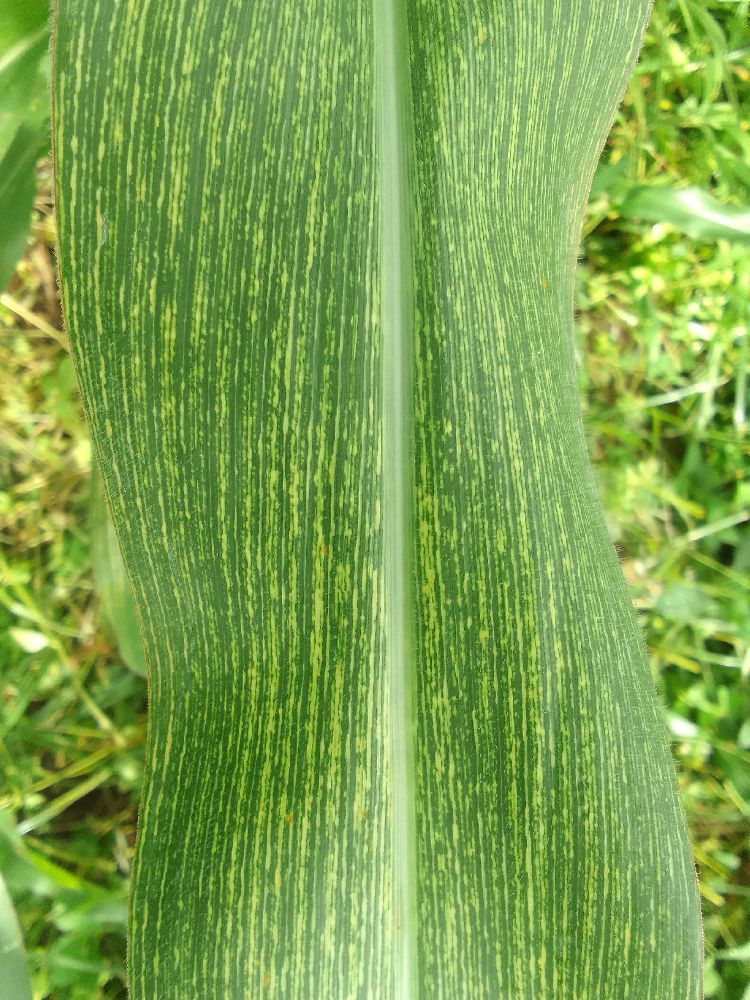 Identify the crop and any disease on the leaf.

maize, maize streak virus
